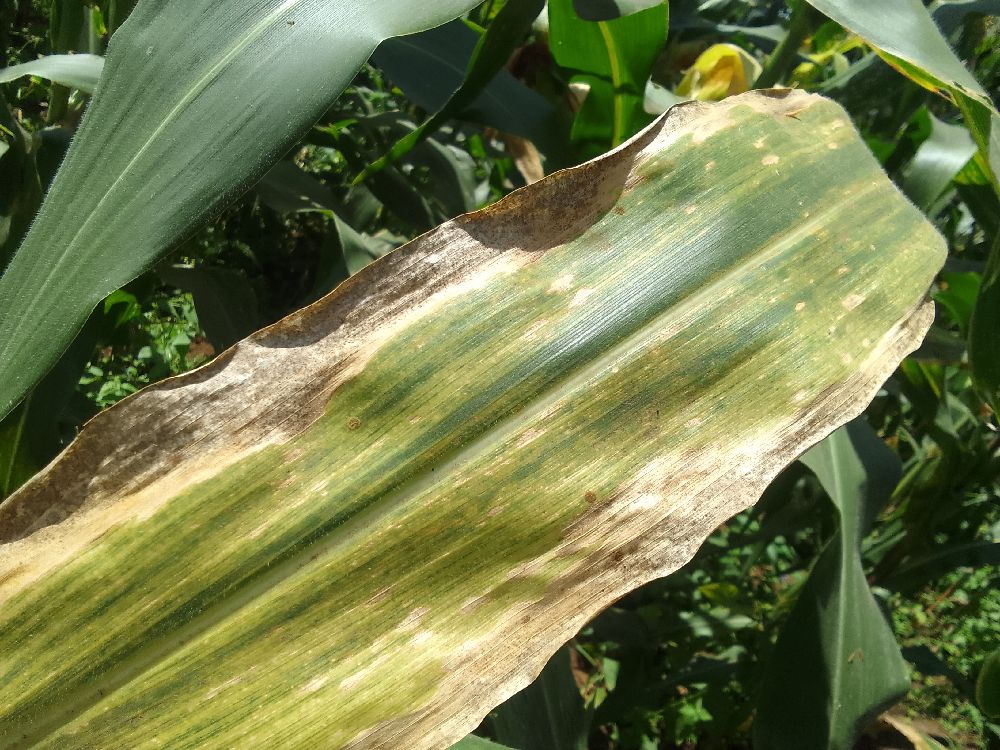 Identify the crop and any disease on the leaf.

maize, maize lethal necrosis
